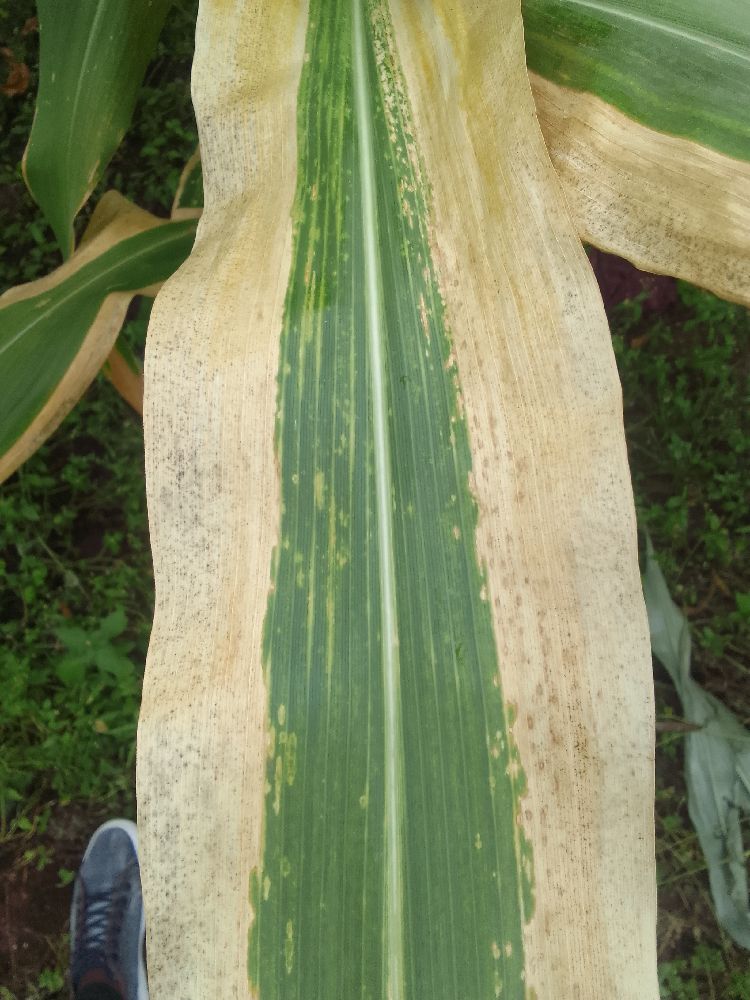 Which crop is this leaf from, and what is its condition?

maize, maize lethal necrosis
